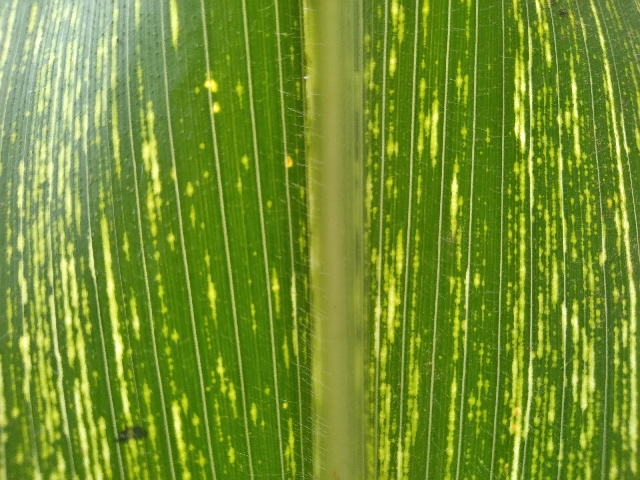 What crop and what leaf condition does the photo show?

maize, maize streak virus
